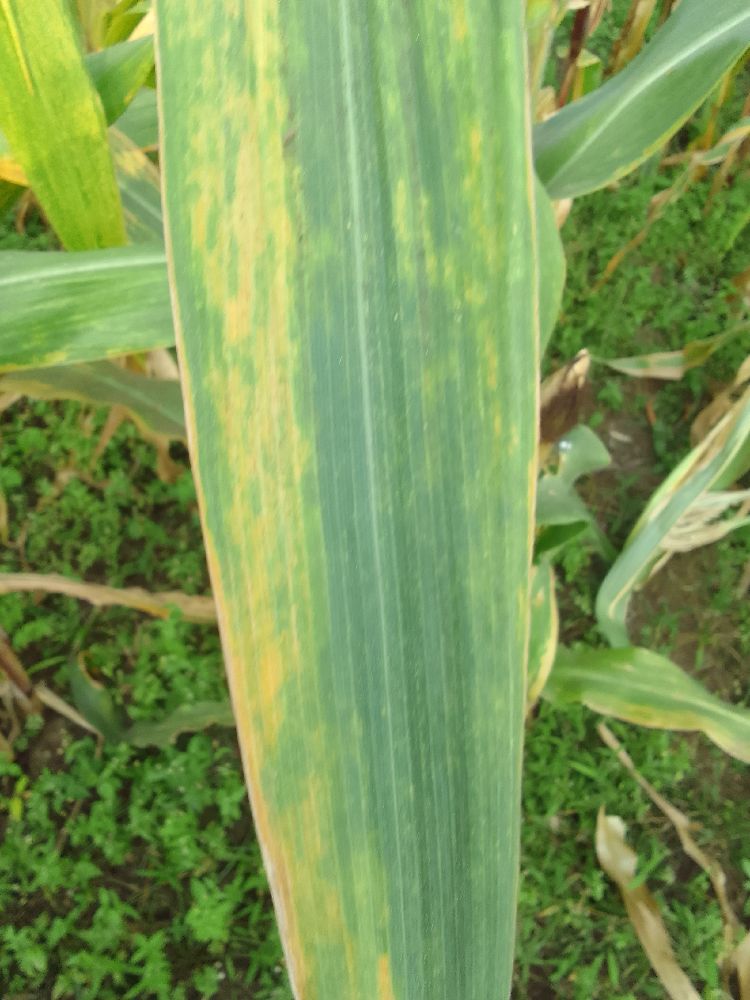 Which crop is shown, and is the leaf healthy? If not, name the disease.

maize, maize lethal necrosis
